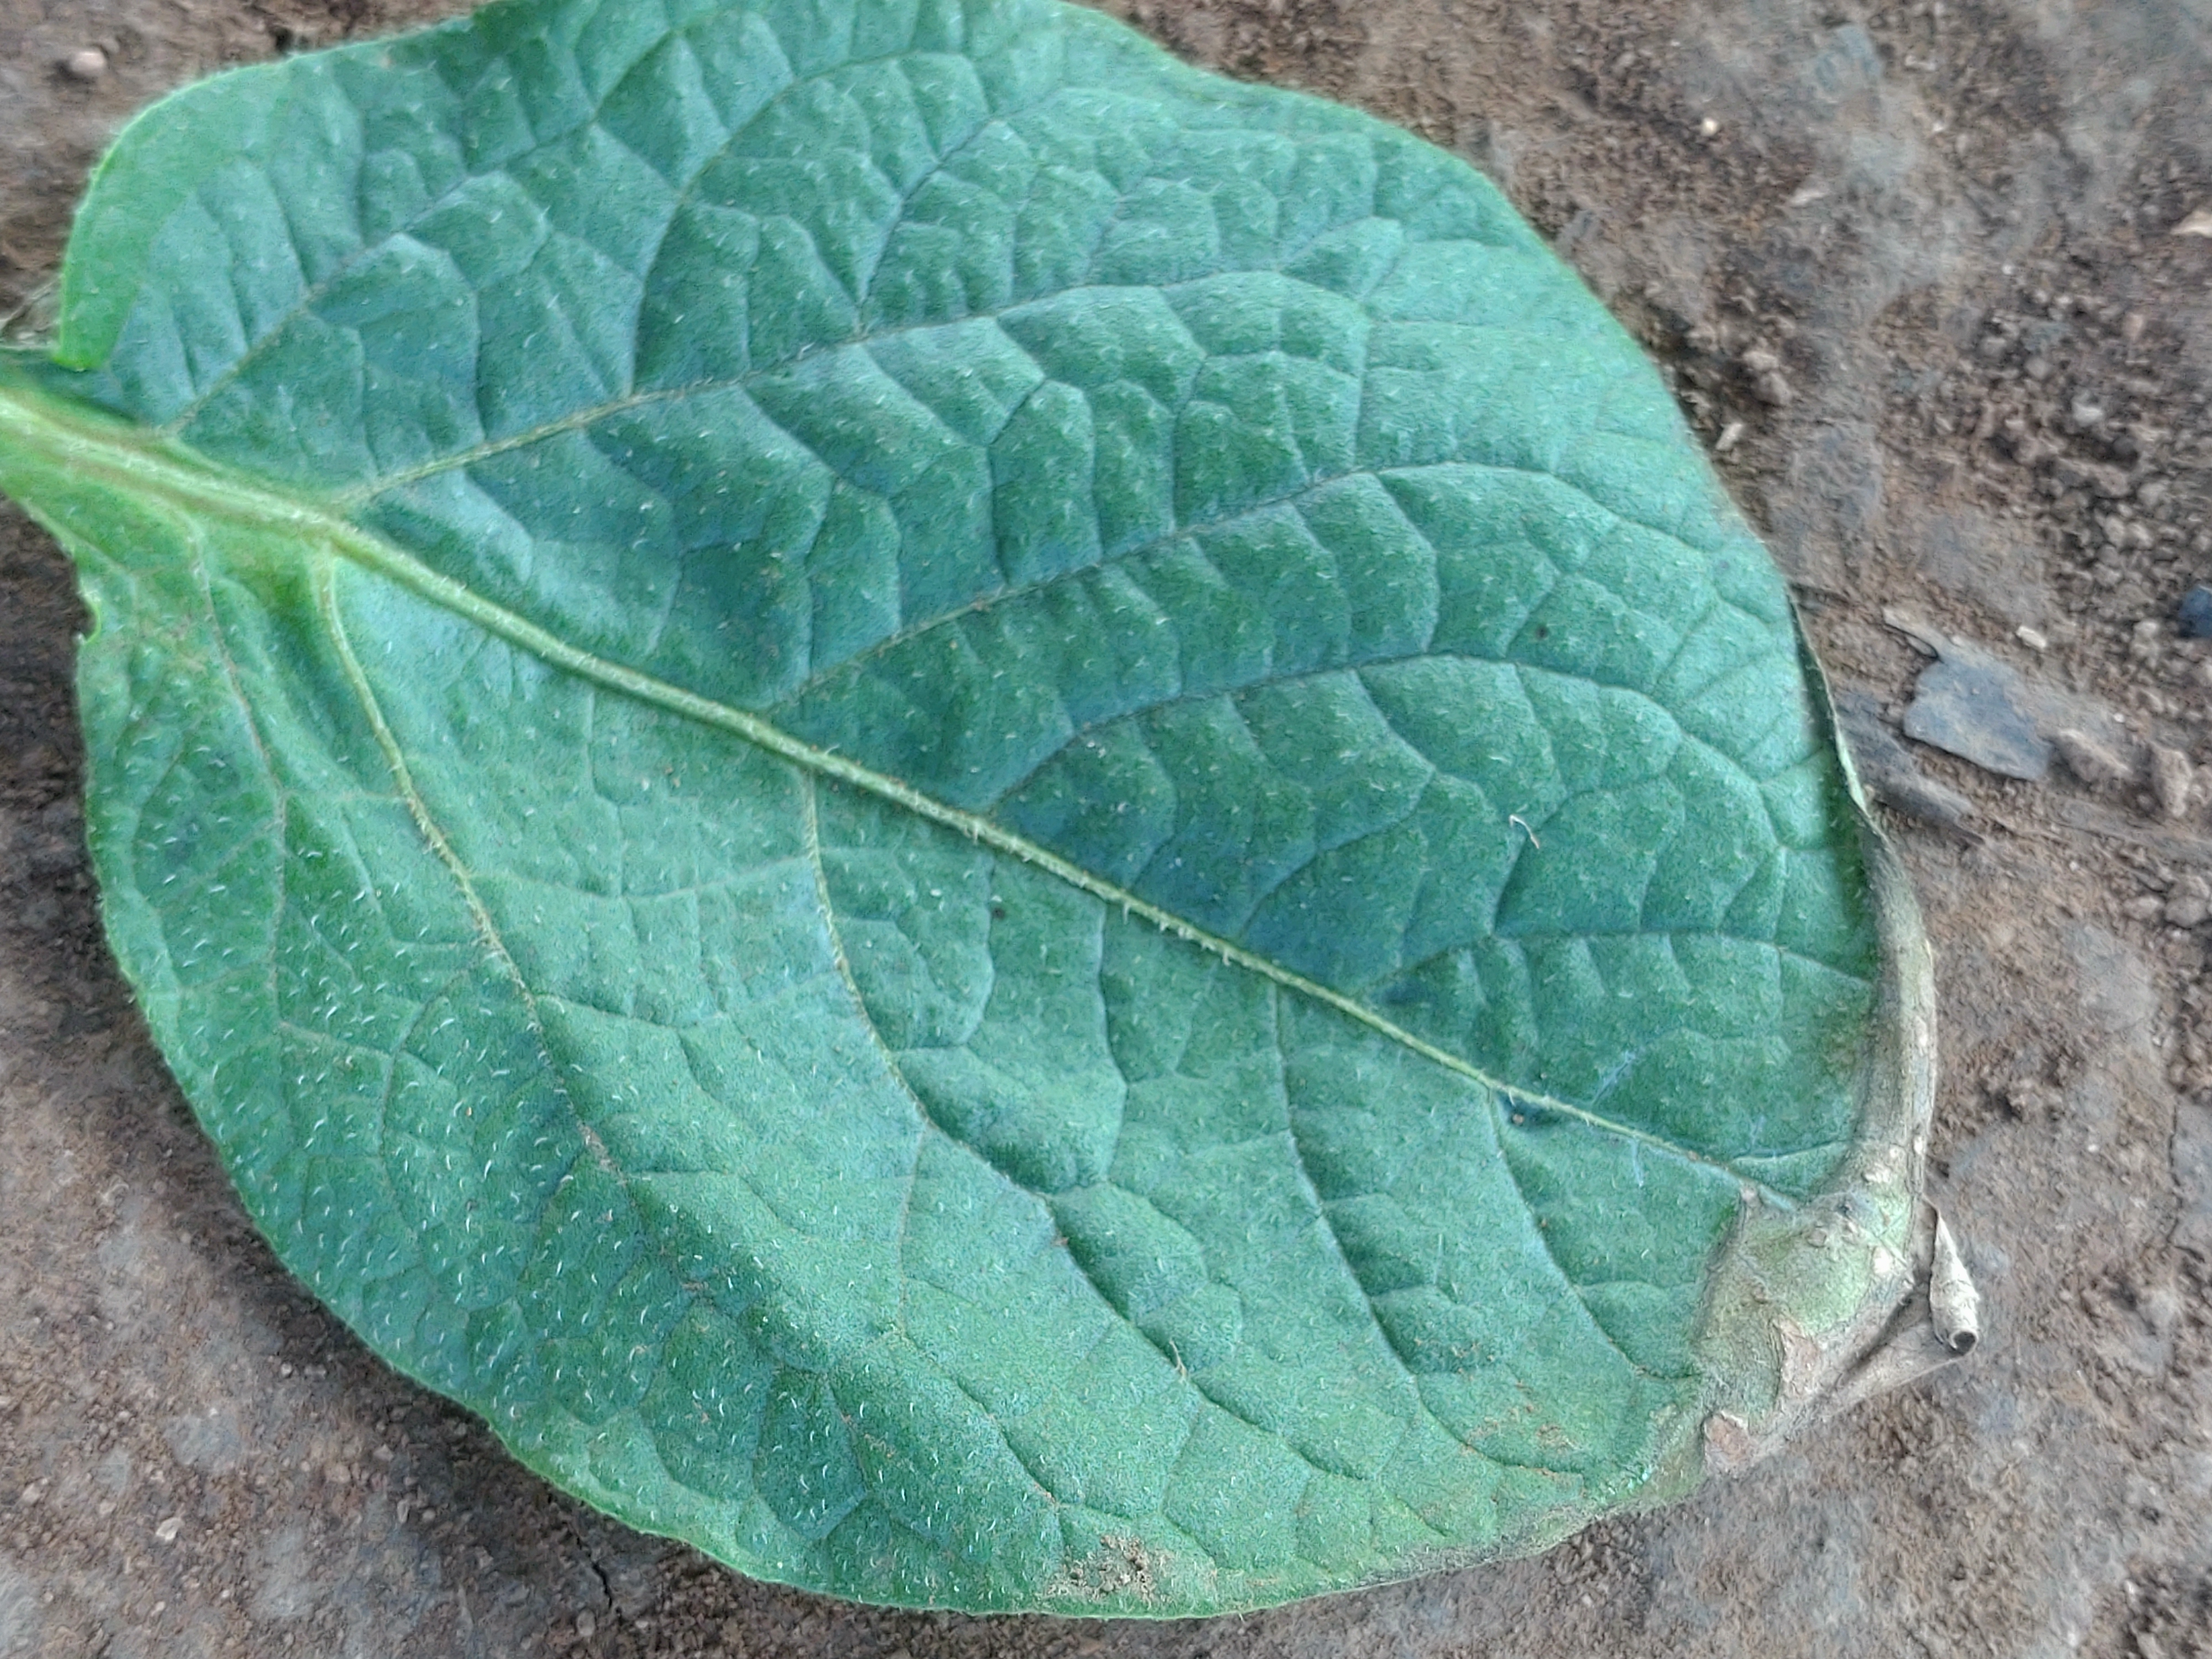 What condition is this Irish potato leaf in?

early blight
